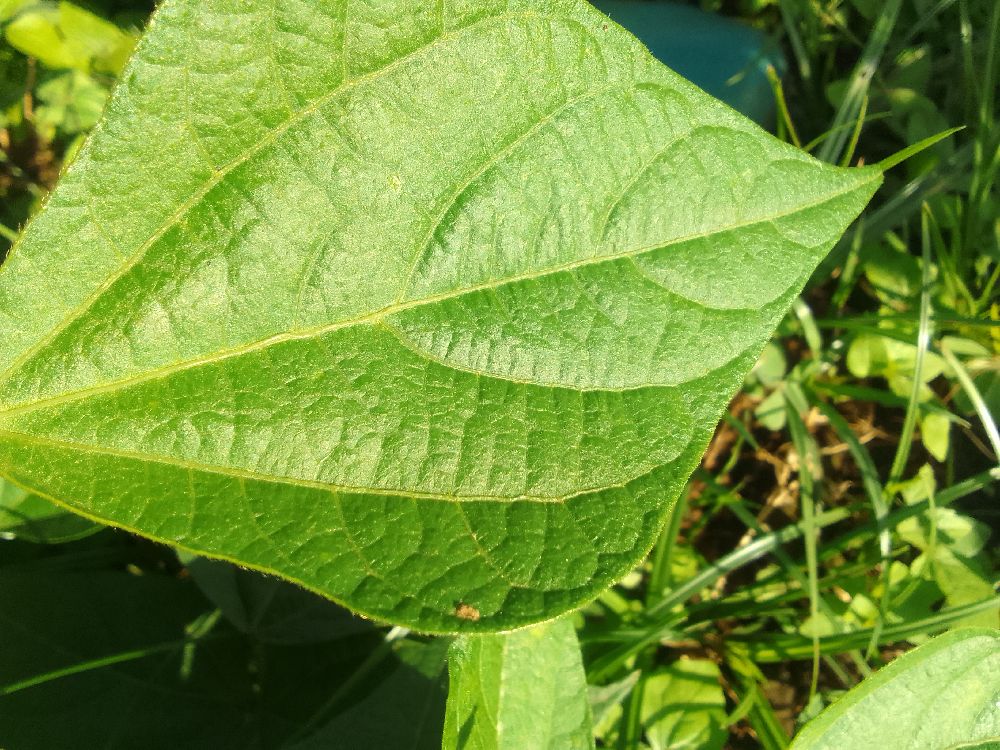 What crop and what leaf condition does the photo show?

common bean, healthy
